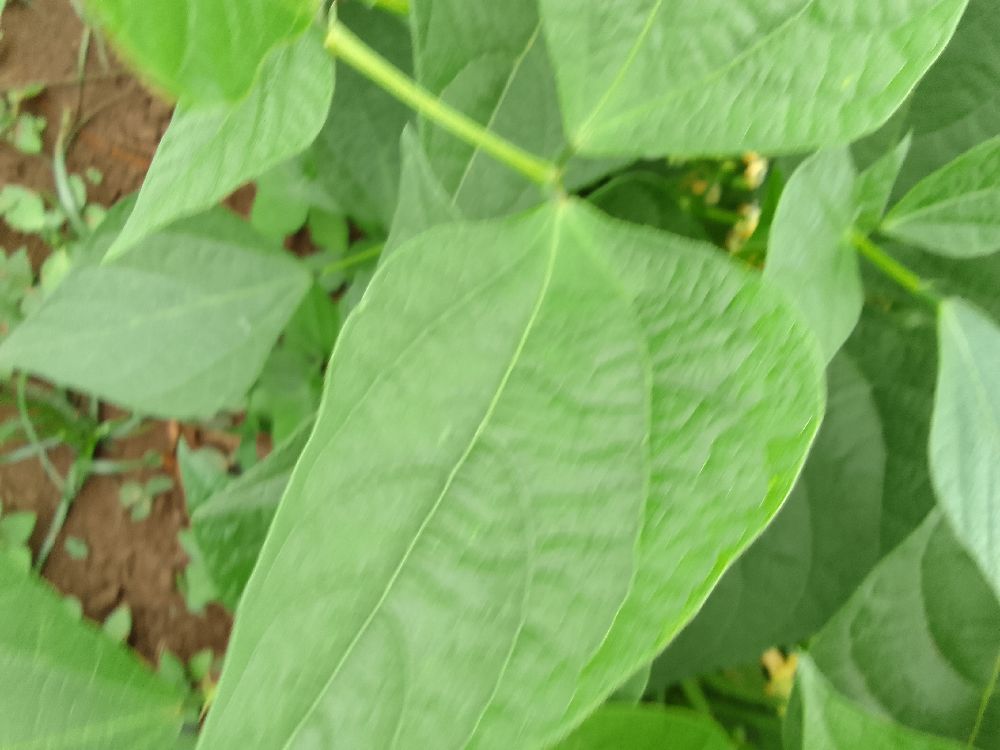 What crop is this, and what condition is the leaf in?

common bean, healthy
